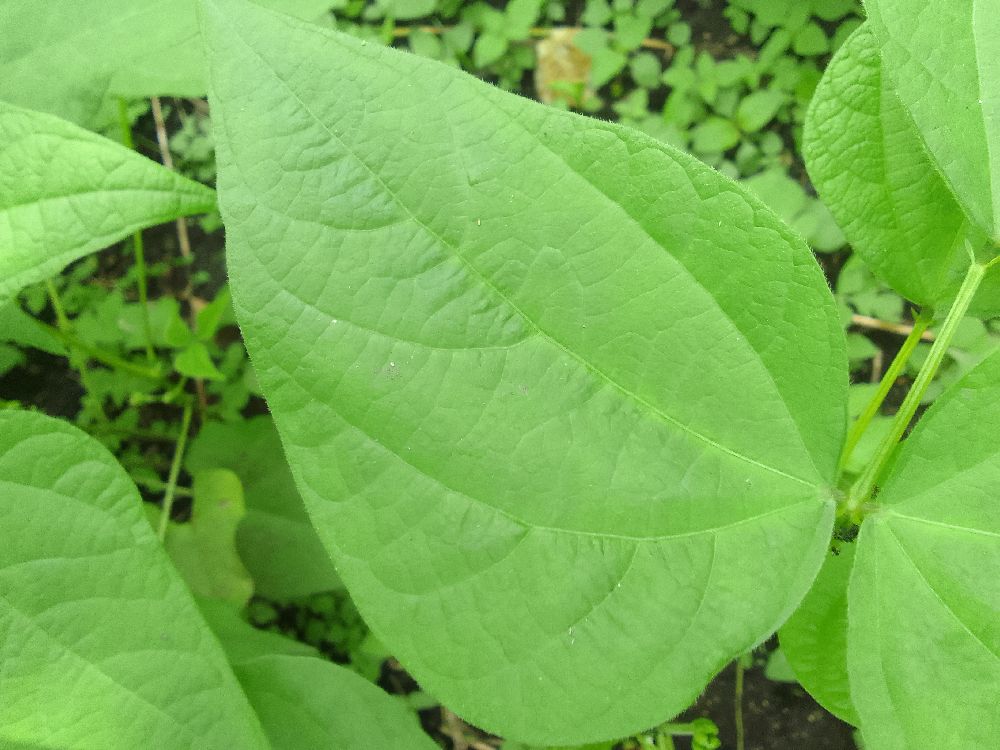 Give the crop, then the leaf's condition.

common bean, healthy
